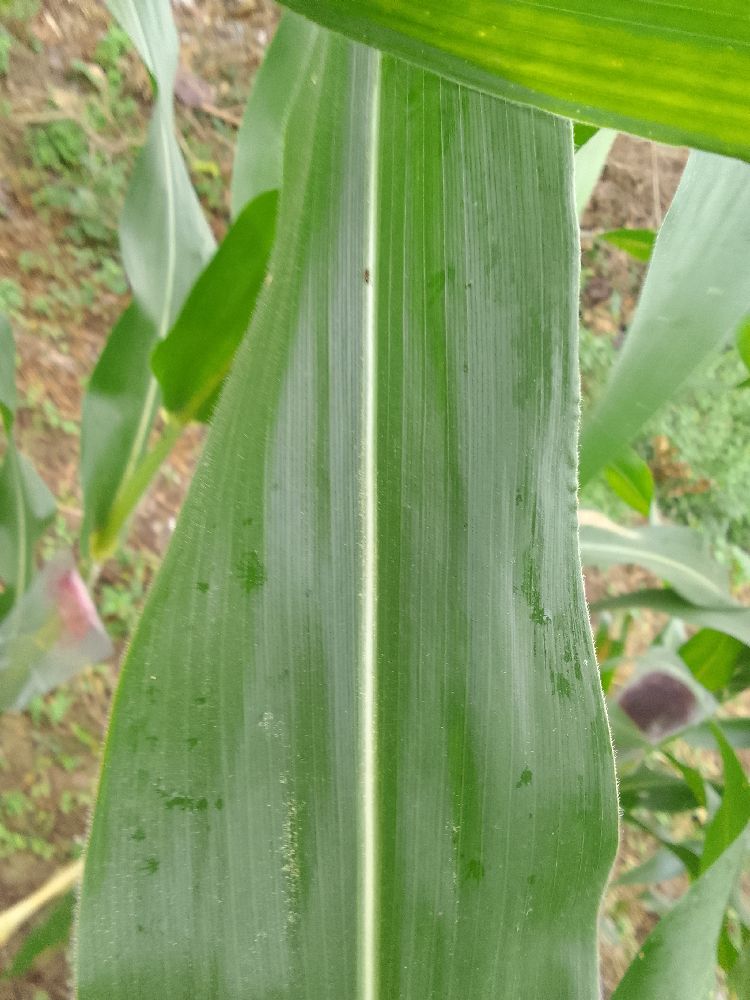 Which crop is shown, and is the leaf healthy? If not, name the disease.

maize, healthy
